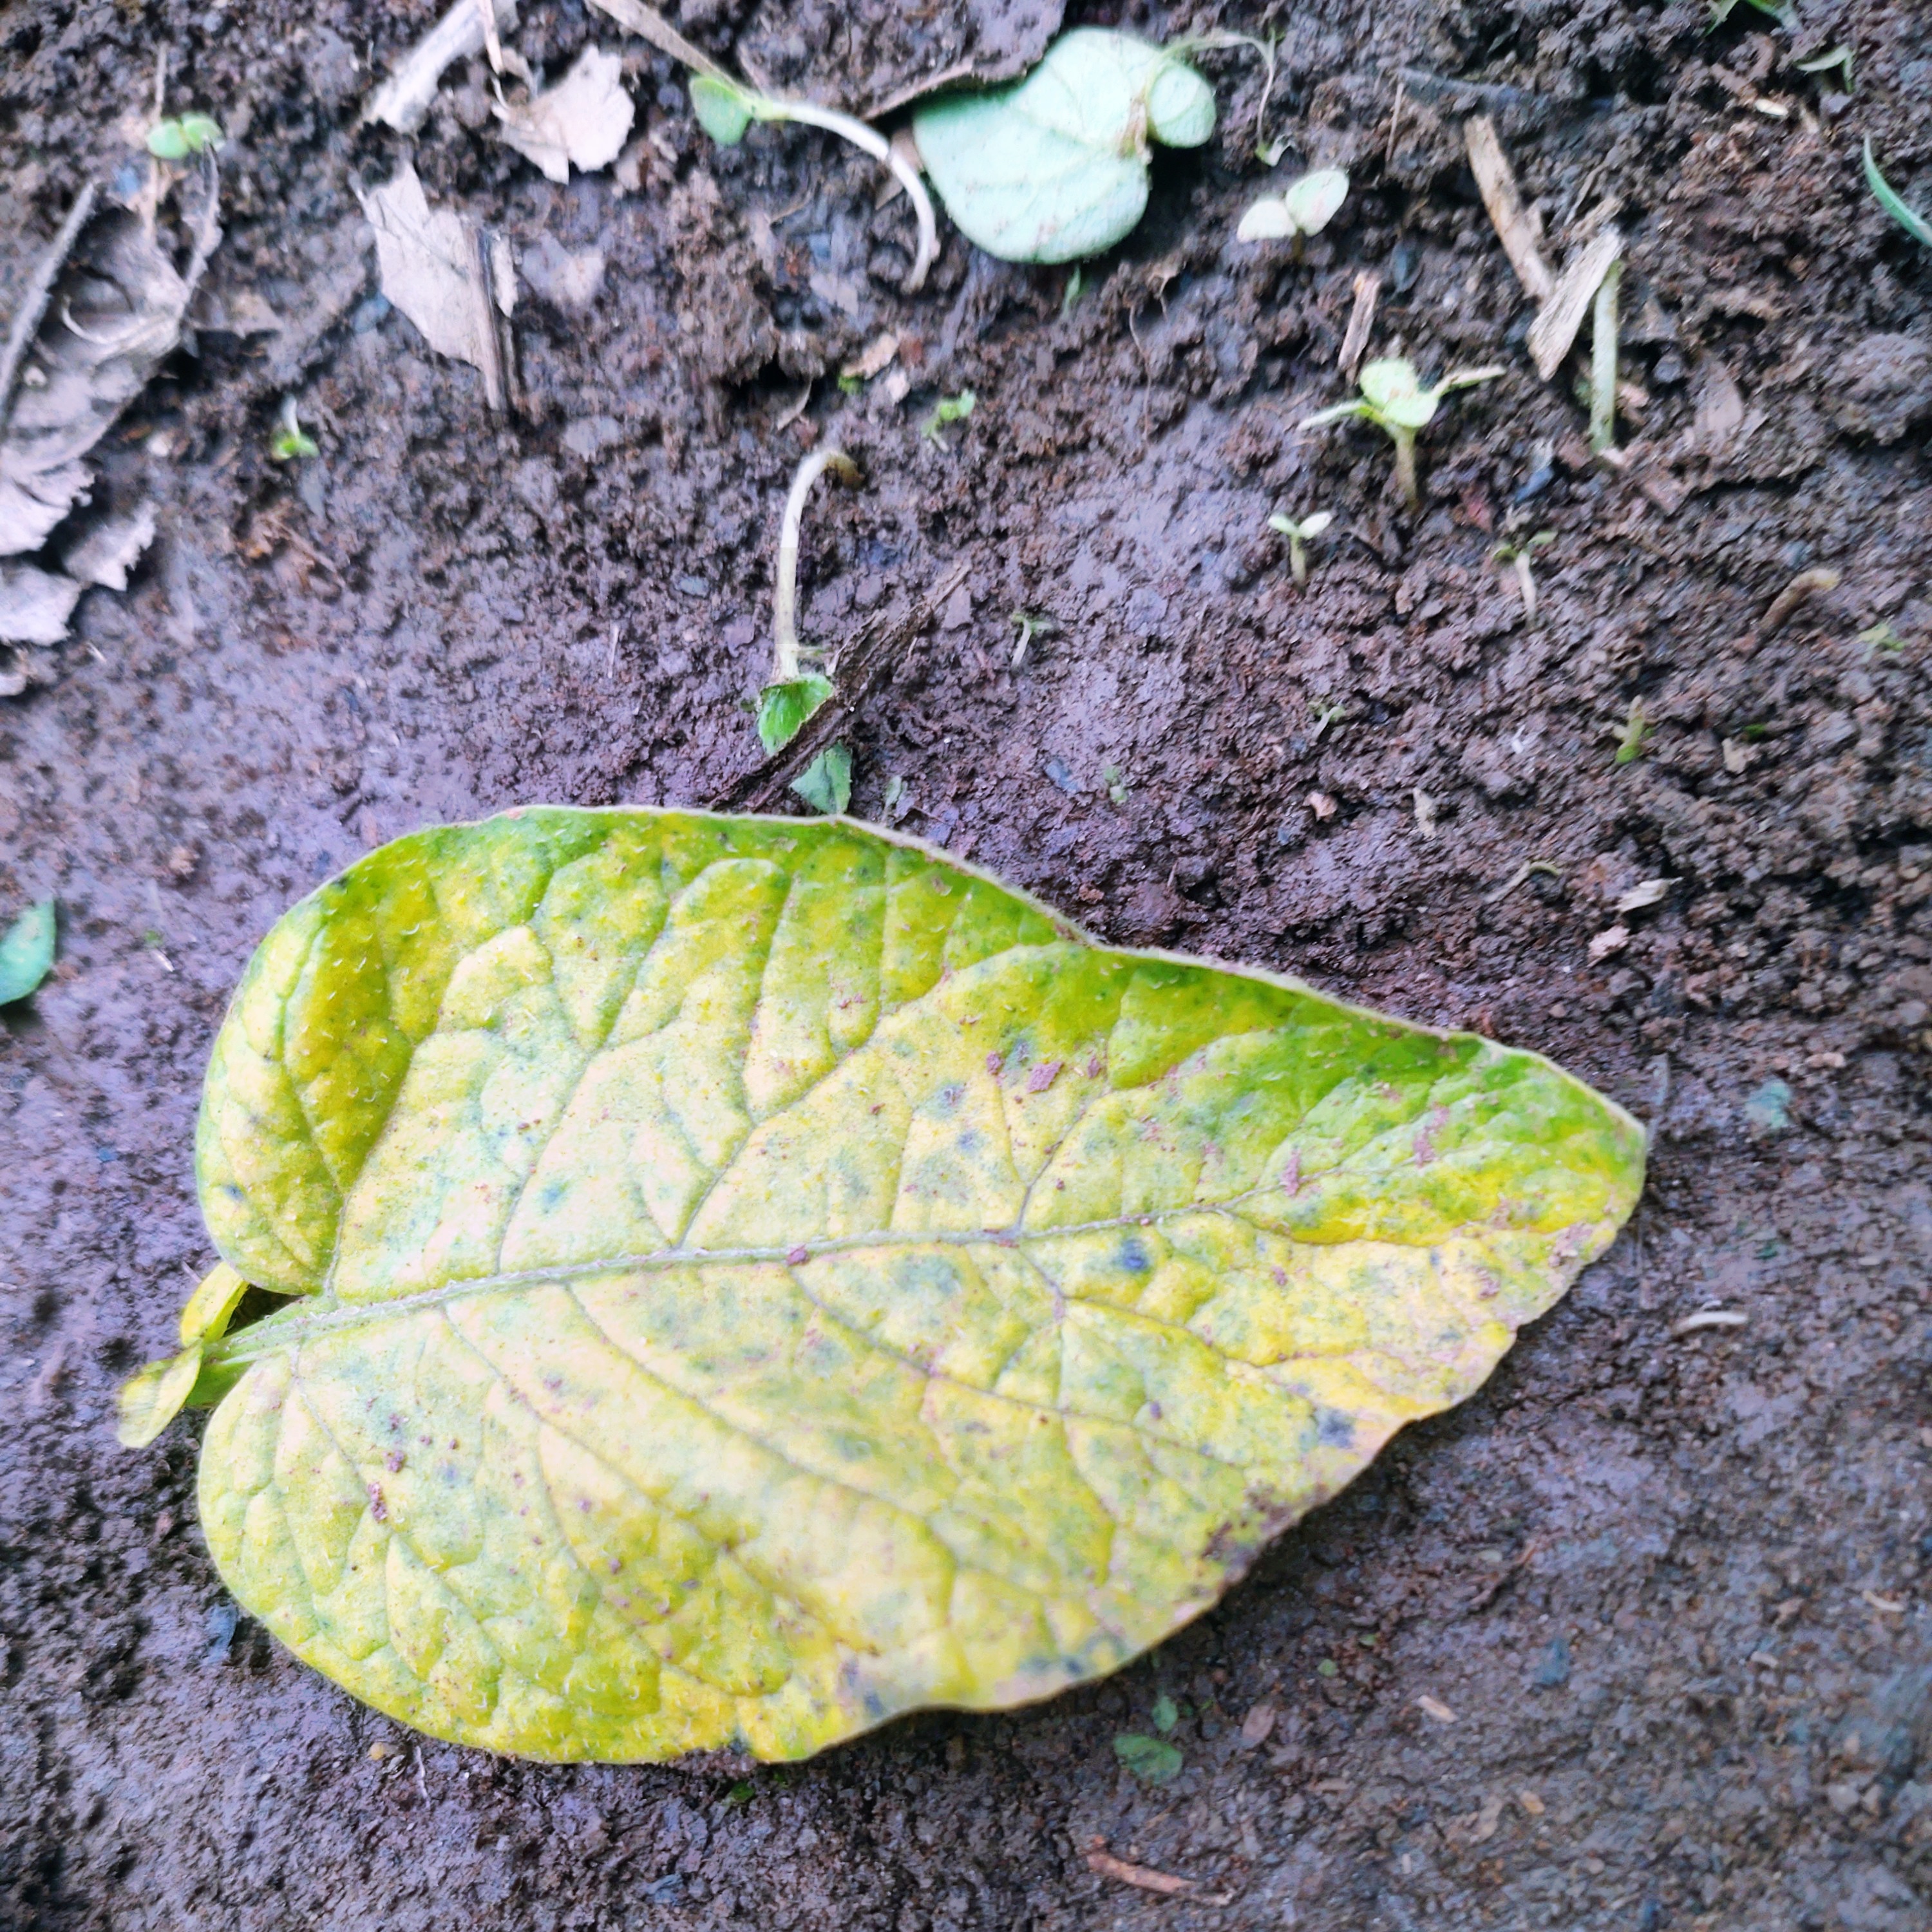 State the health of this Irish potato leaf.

late blight
